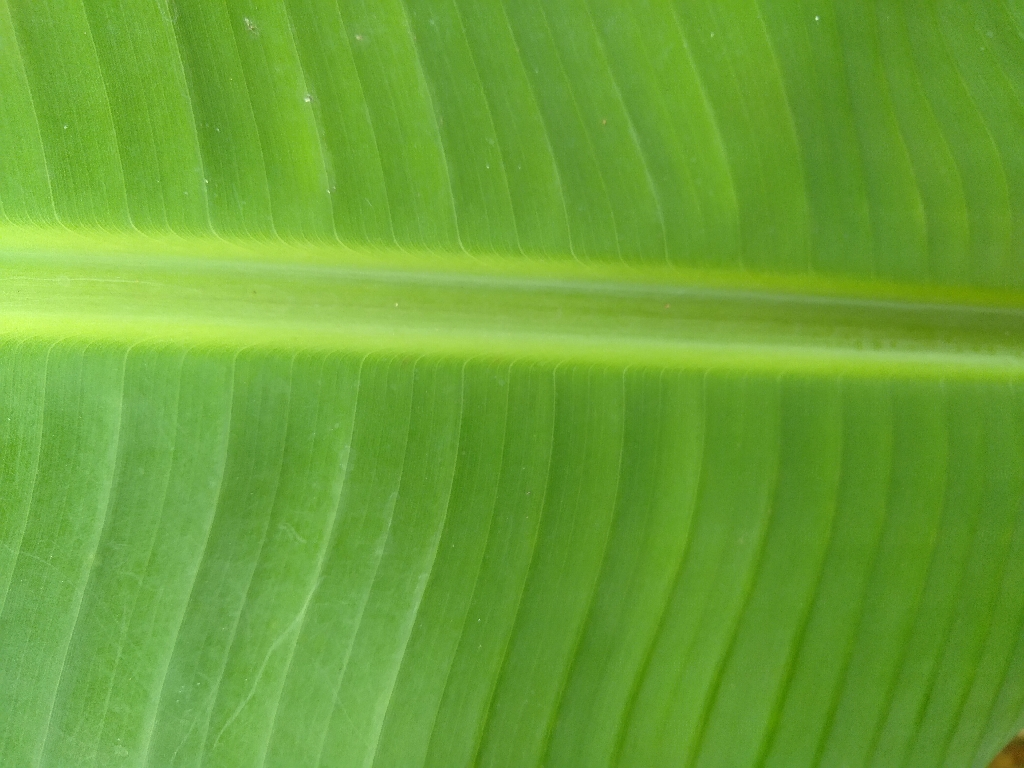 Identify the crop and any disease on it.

banana, healthy
